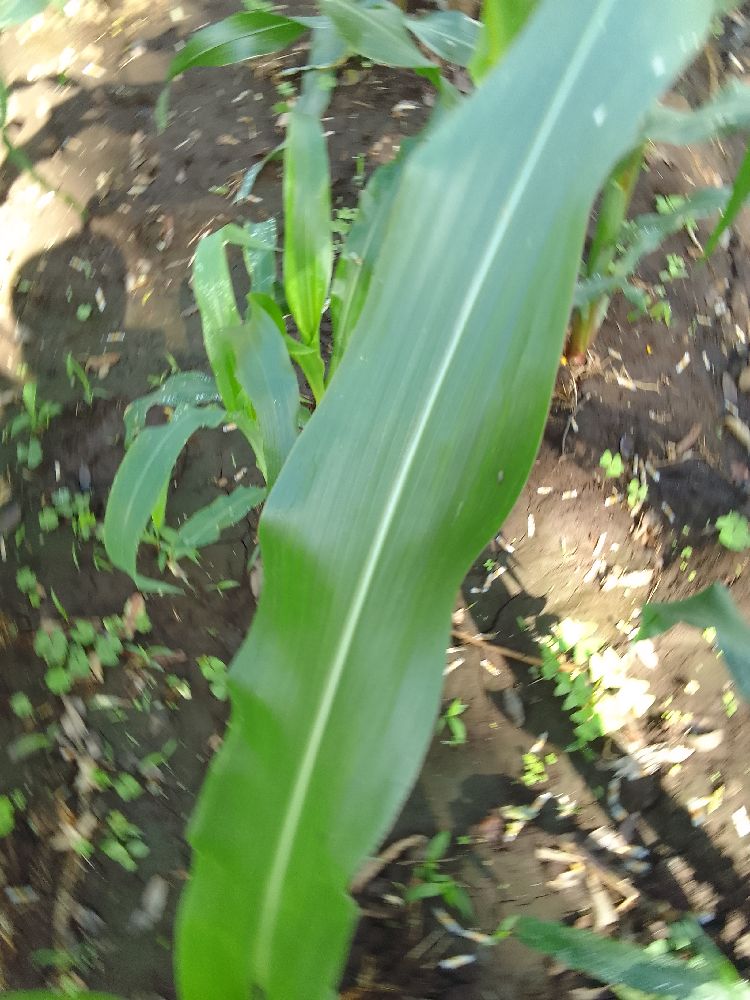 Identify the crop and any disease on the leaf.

maize, healthy
